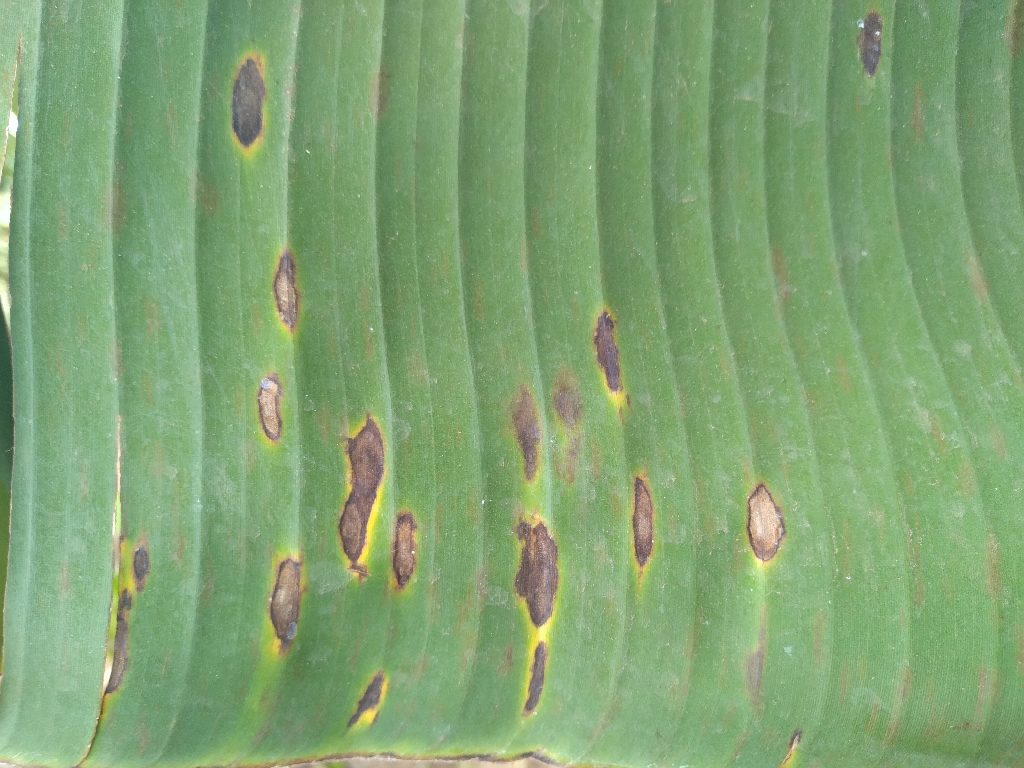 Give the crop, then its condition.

banana, black sigatoka
